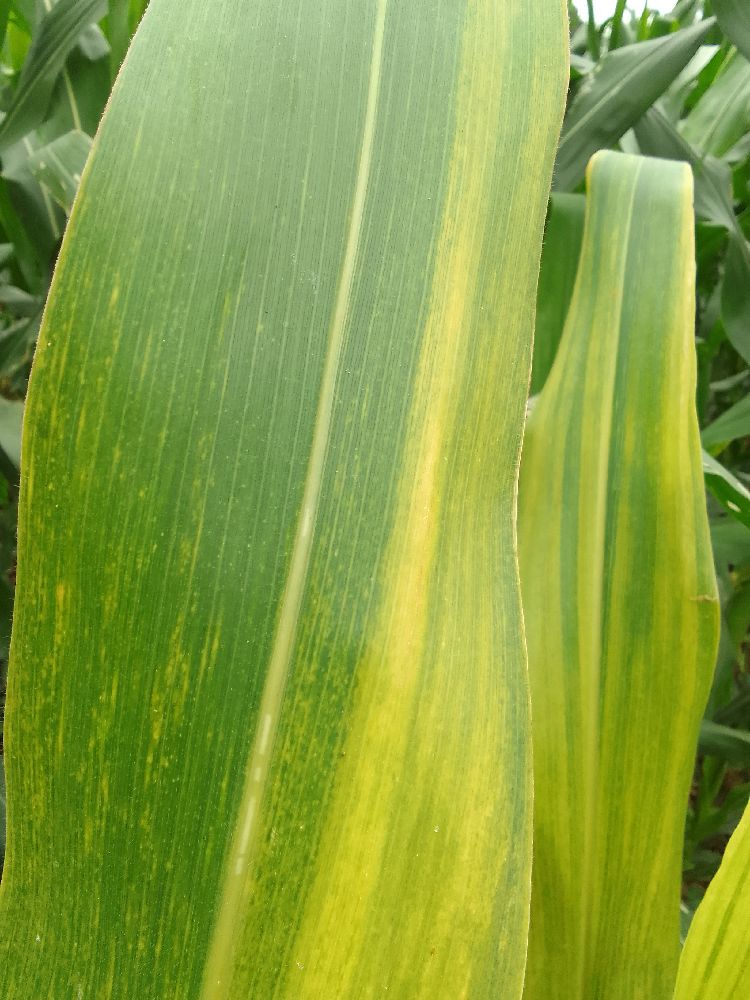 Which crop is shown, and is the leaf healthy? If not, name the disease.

maize, maize lethal necrosis
